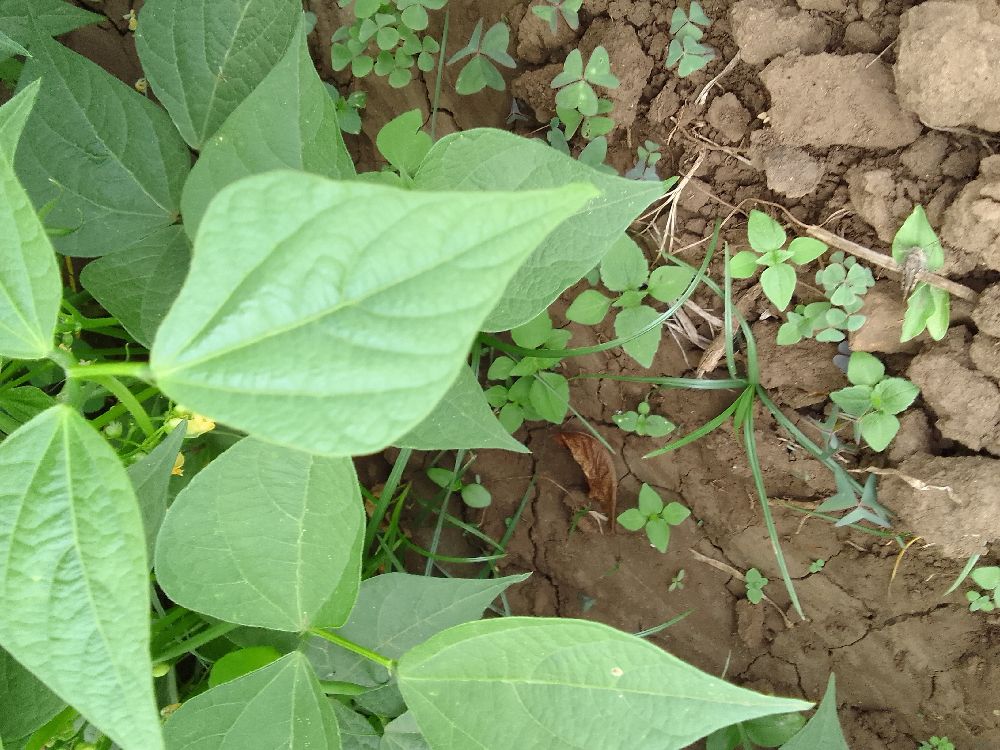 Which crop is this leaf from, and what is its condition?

common bean, healthy
